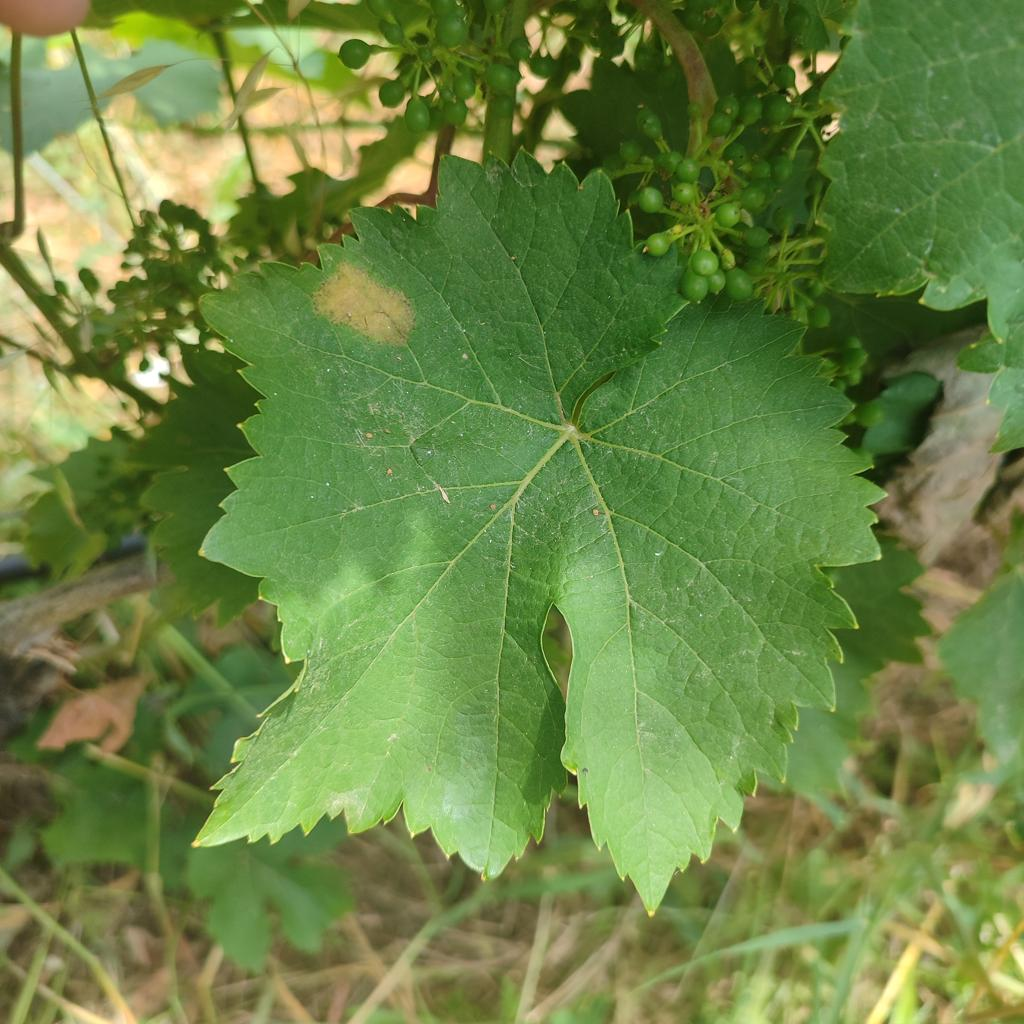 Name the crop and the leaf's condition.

grapevine, downy mildew
